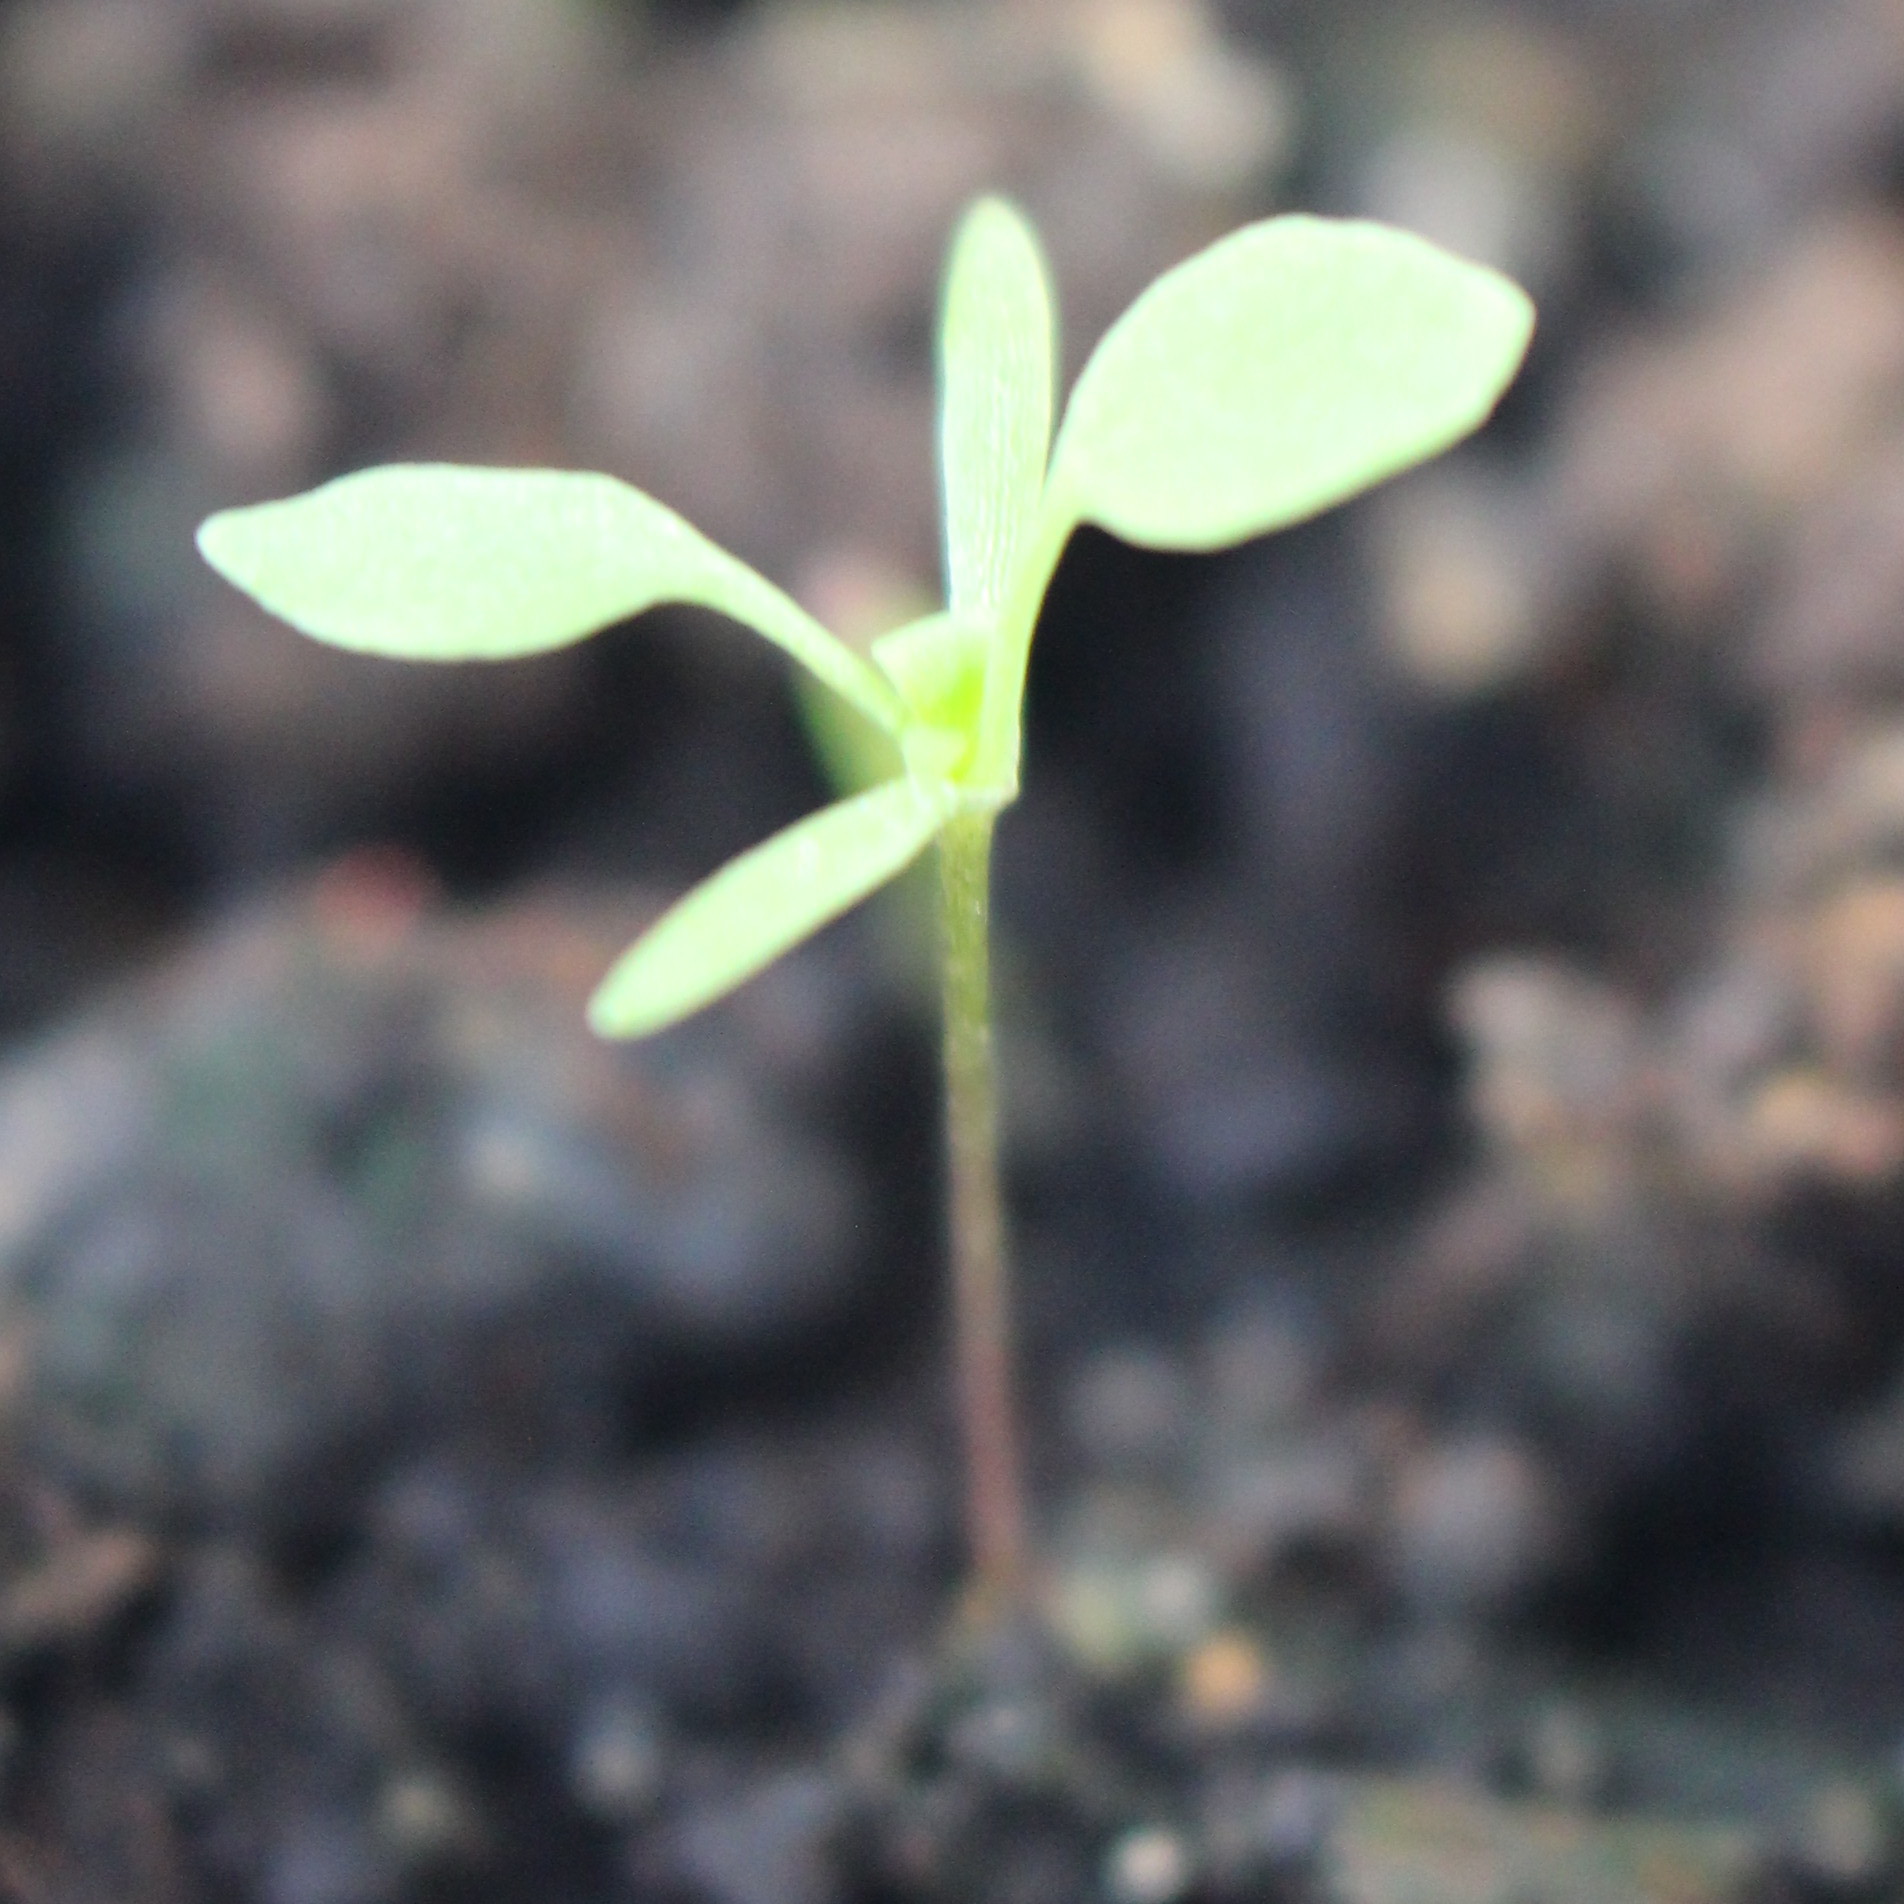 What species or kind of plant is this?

Papaver rhoeas
